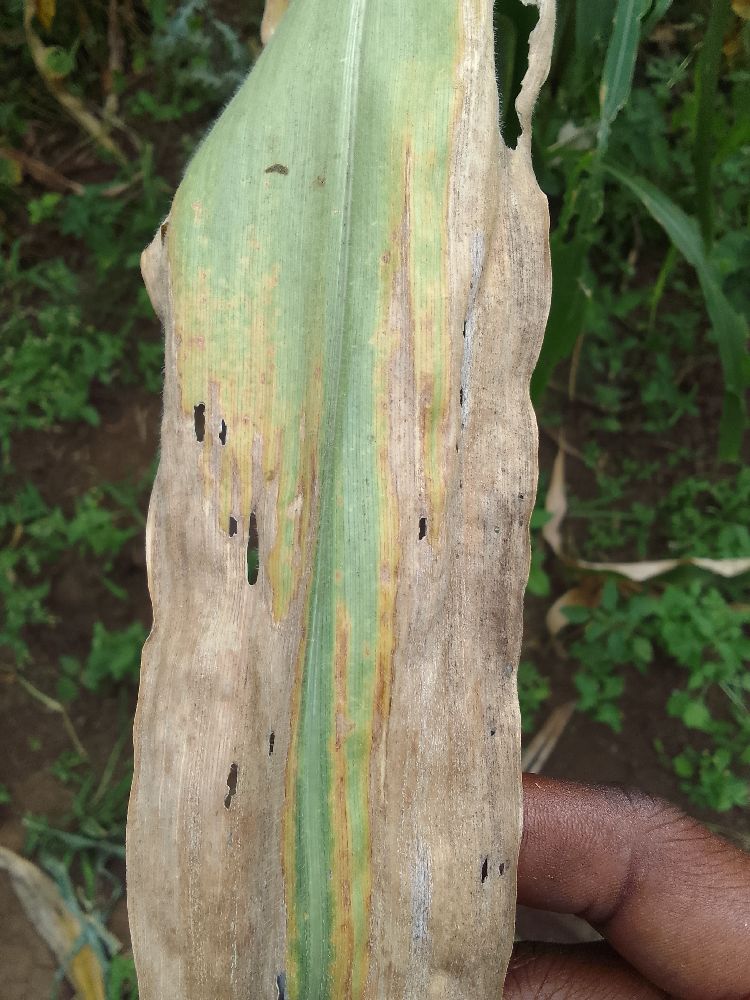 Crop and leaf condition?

maize, maize lethal necrosis
